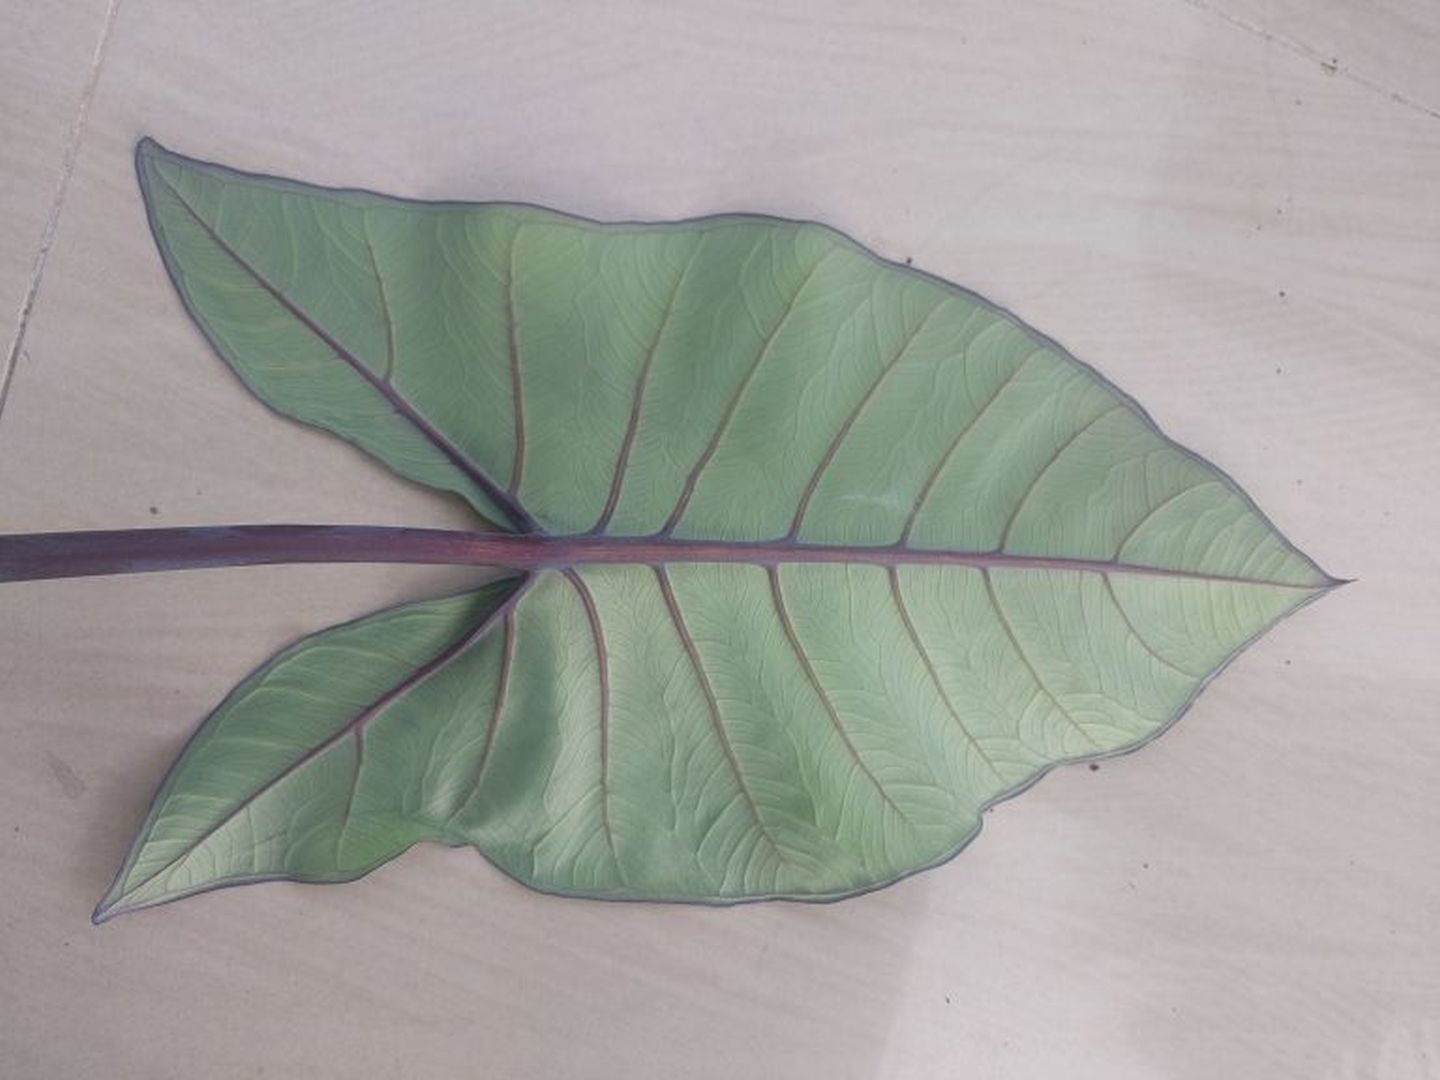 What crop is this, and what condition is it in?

taro, healthy
